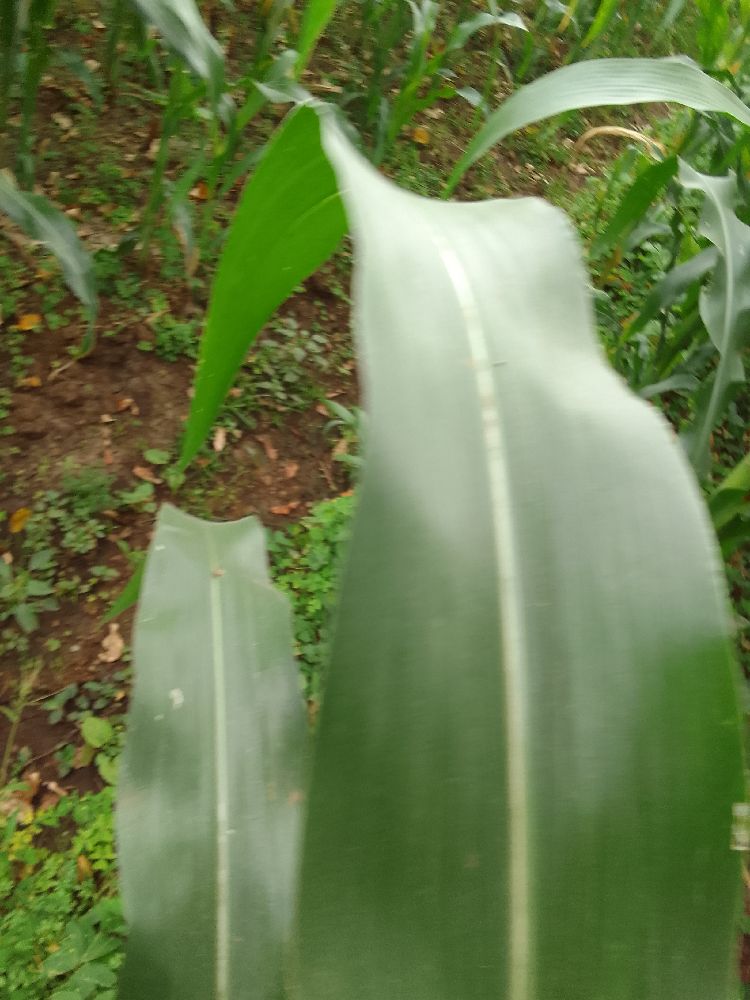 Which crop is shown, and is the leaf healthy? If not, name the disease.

maize, healthy
